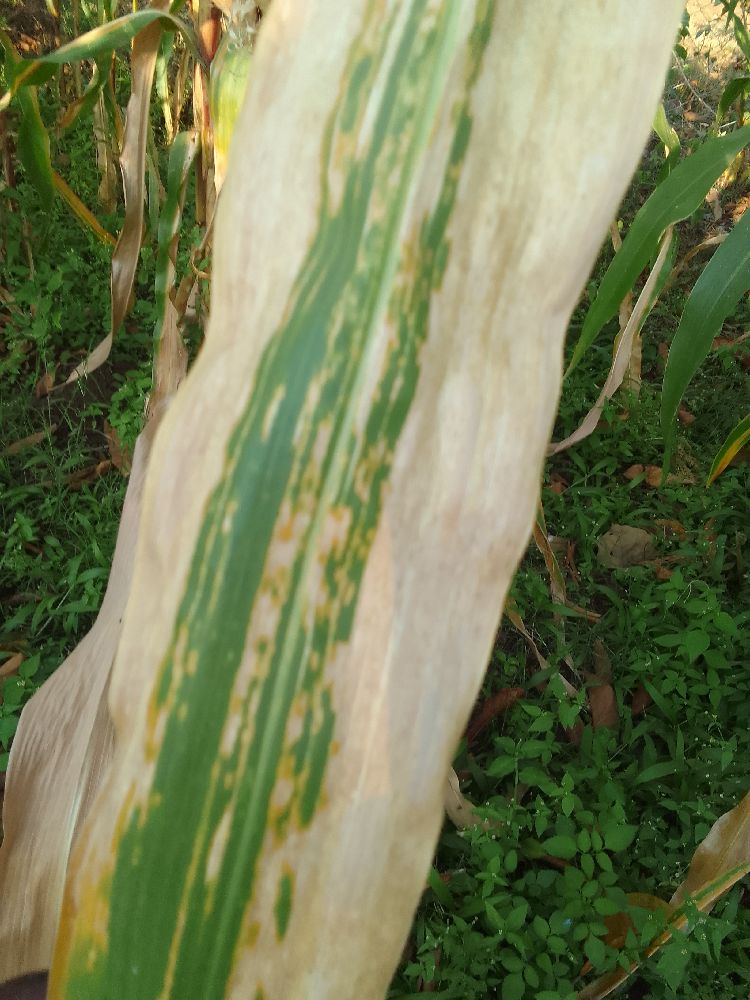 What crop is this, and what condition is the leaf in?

maize, maize lethal necrosis
